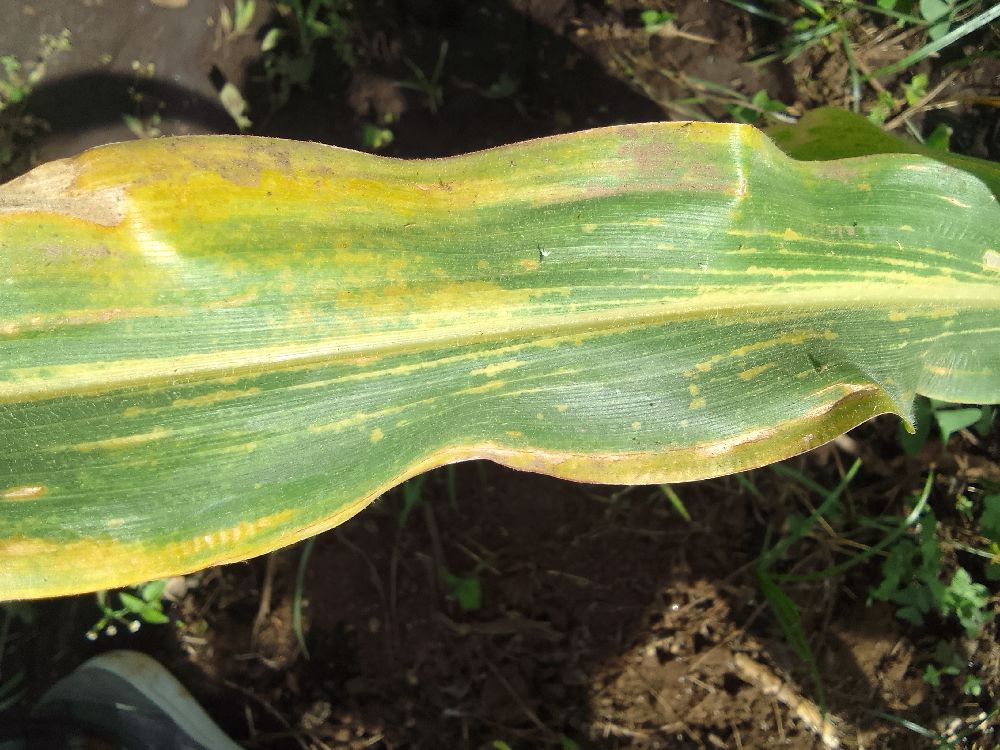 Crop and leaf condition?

maize, maize lethal necrosis
